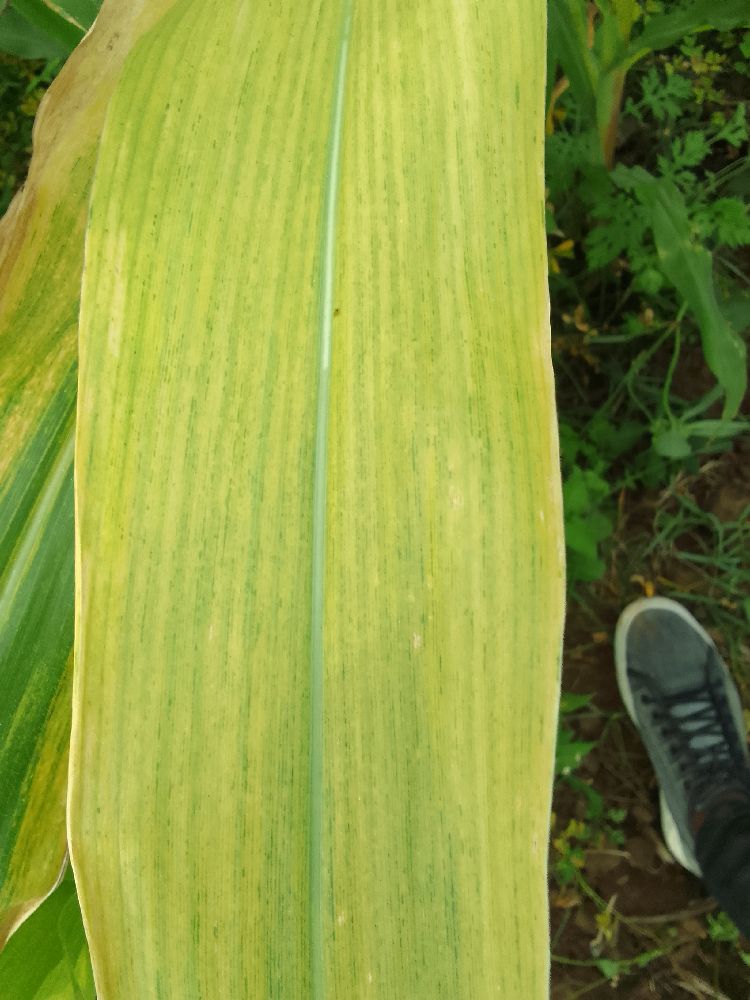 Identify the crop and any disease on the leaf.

maize, maize lethal necrosis
